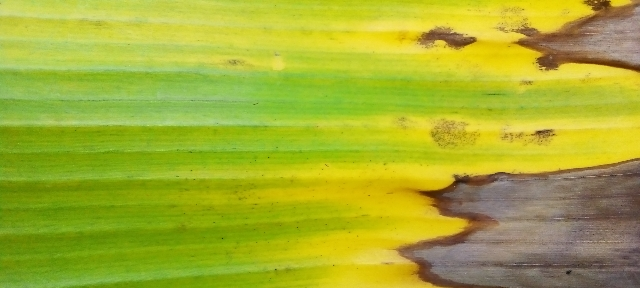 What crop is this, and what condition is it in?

banana, fusarium wilt race 1
